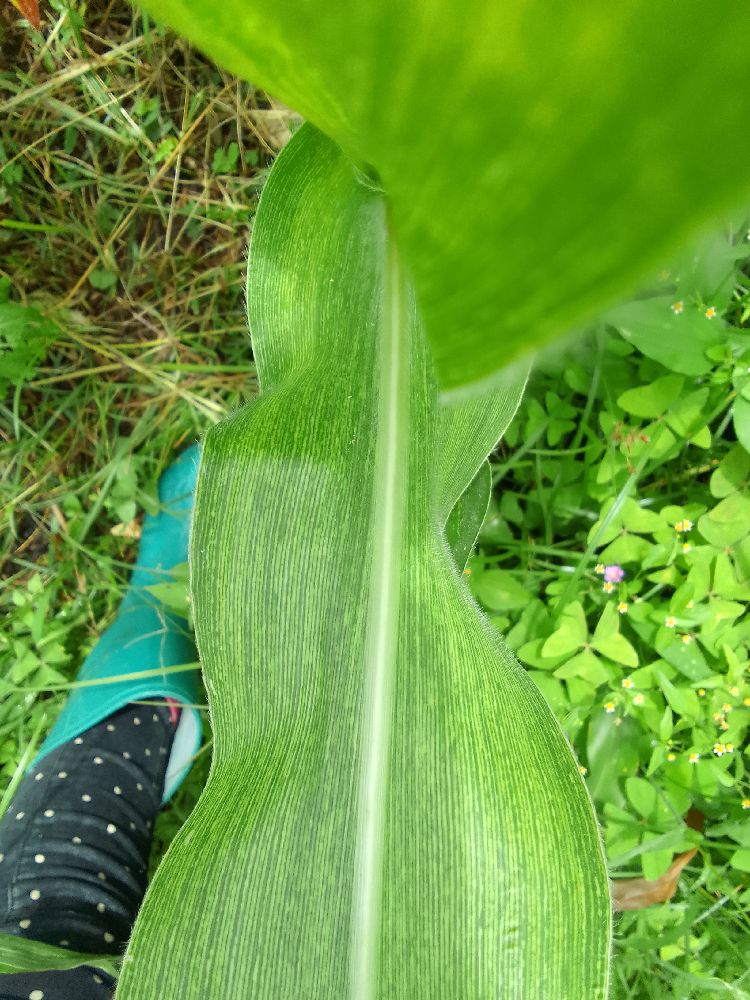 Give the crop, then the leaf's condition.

maize, maize streak virus
